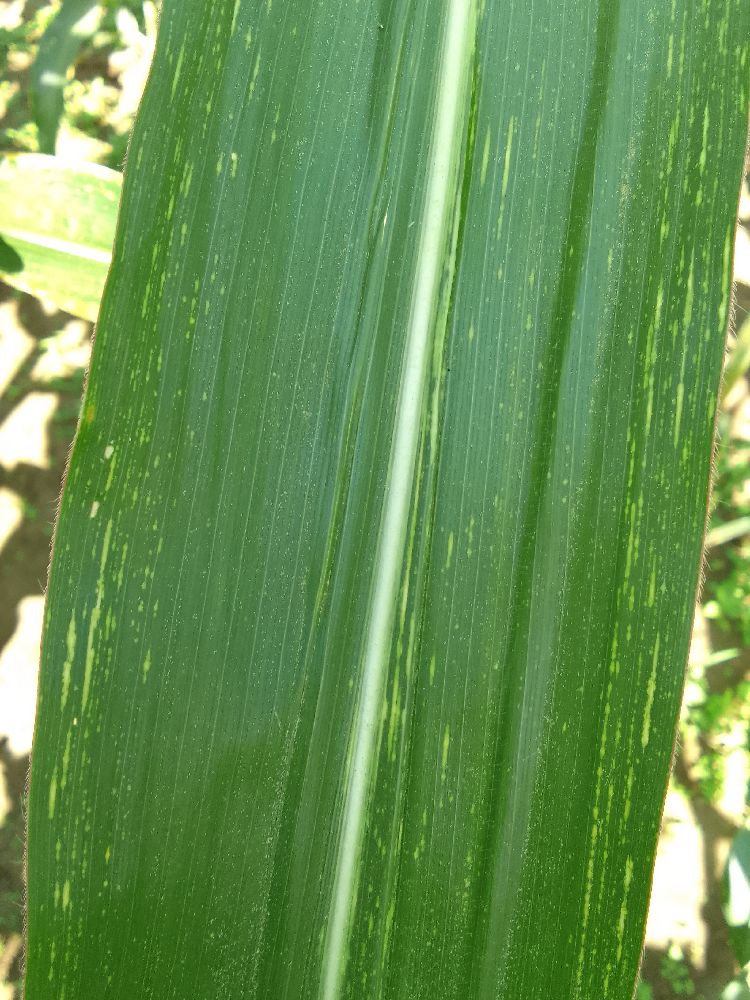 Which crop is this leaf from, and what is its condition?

maize, maize streak virus
